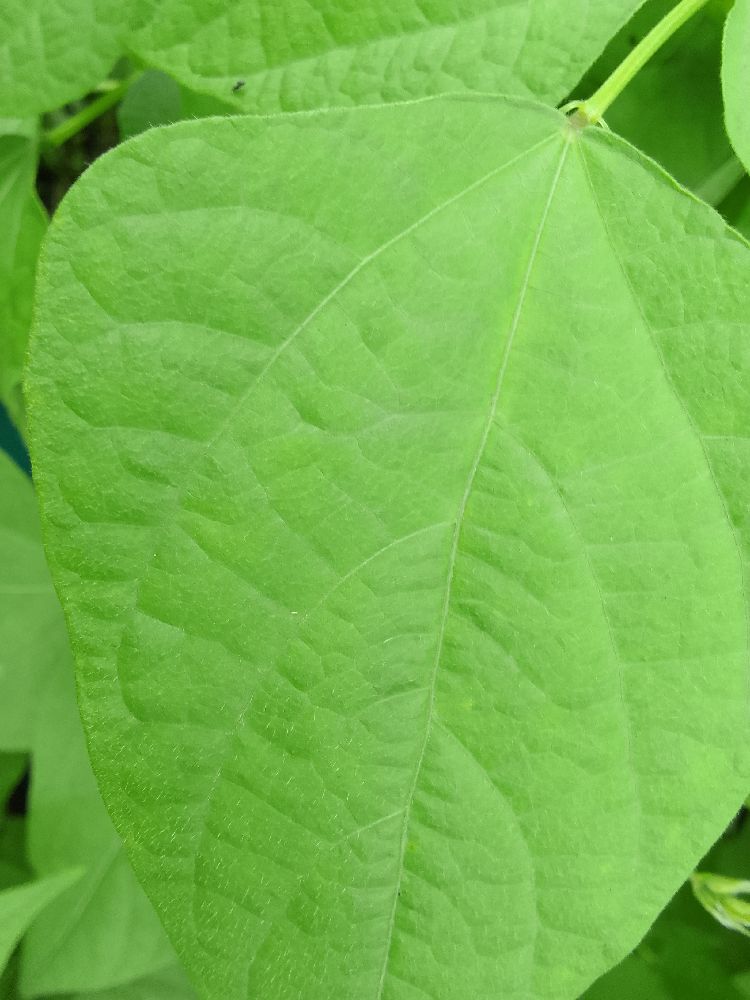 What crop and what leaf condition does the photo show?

common bean, healthy
